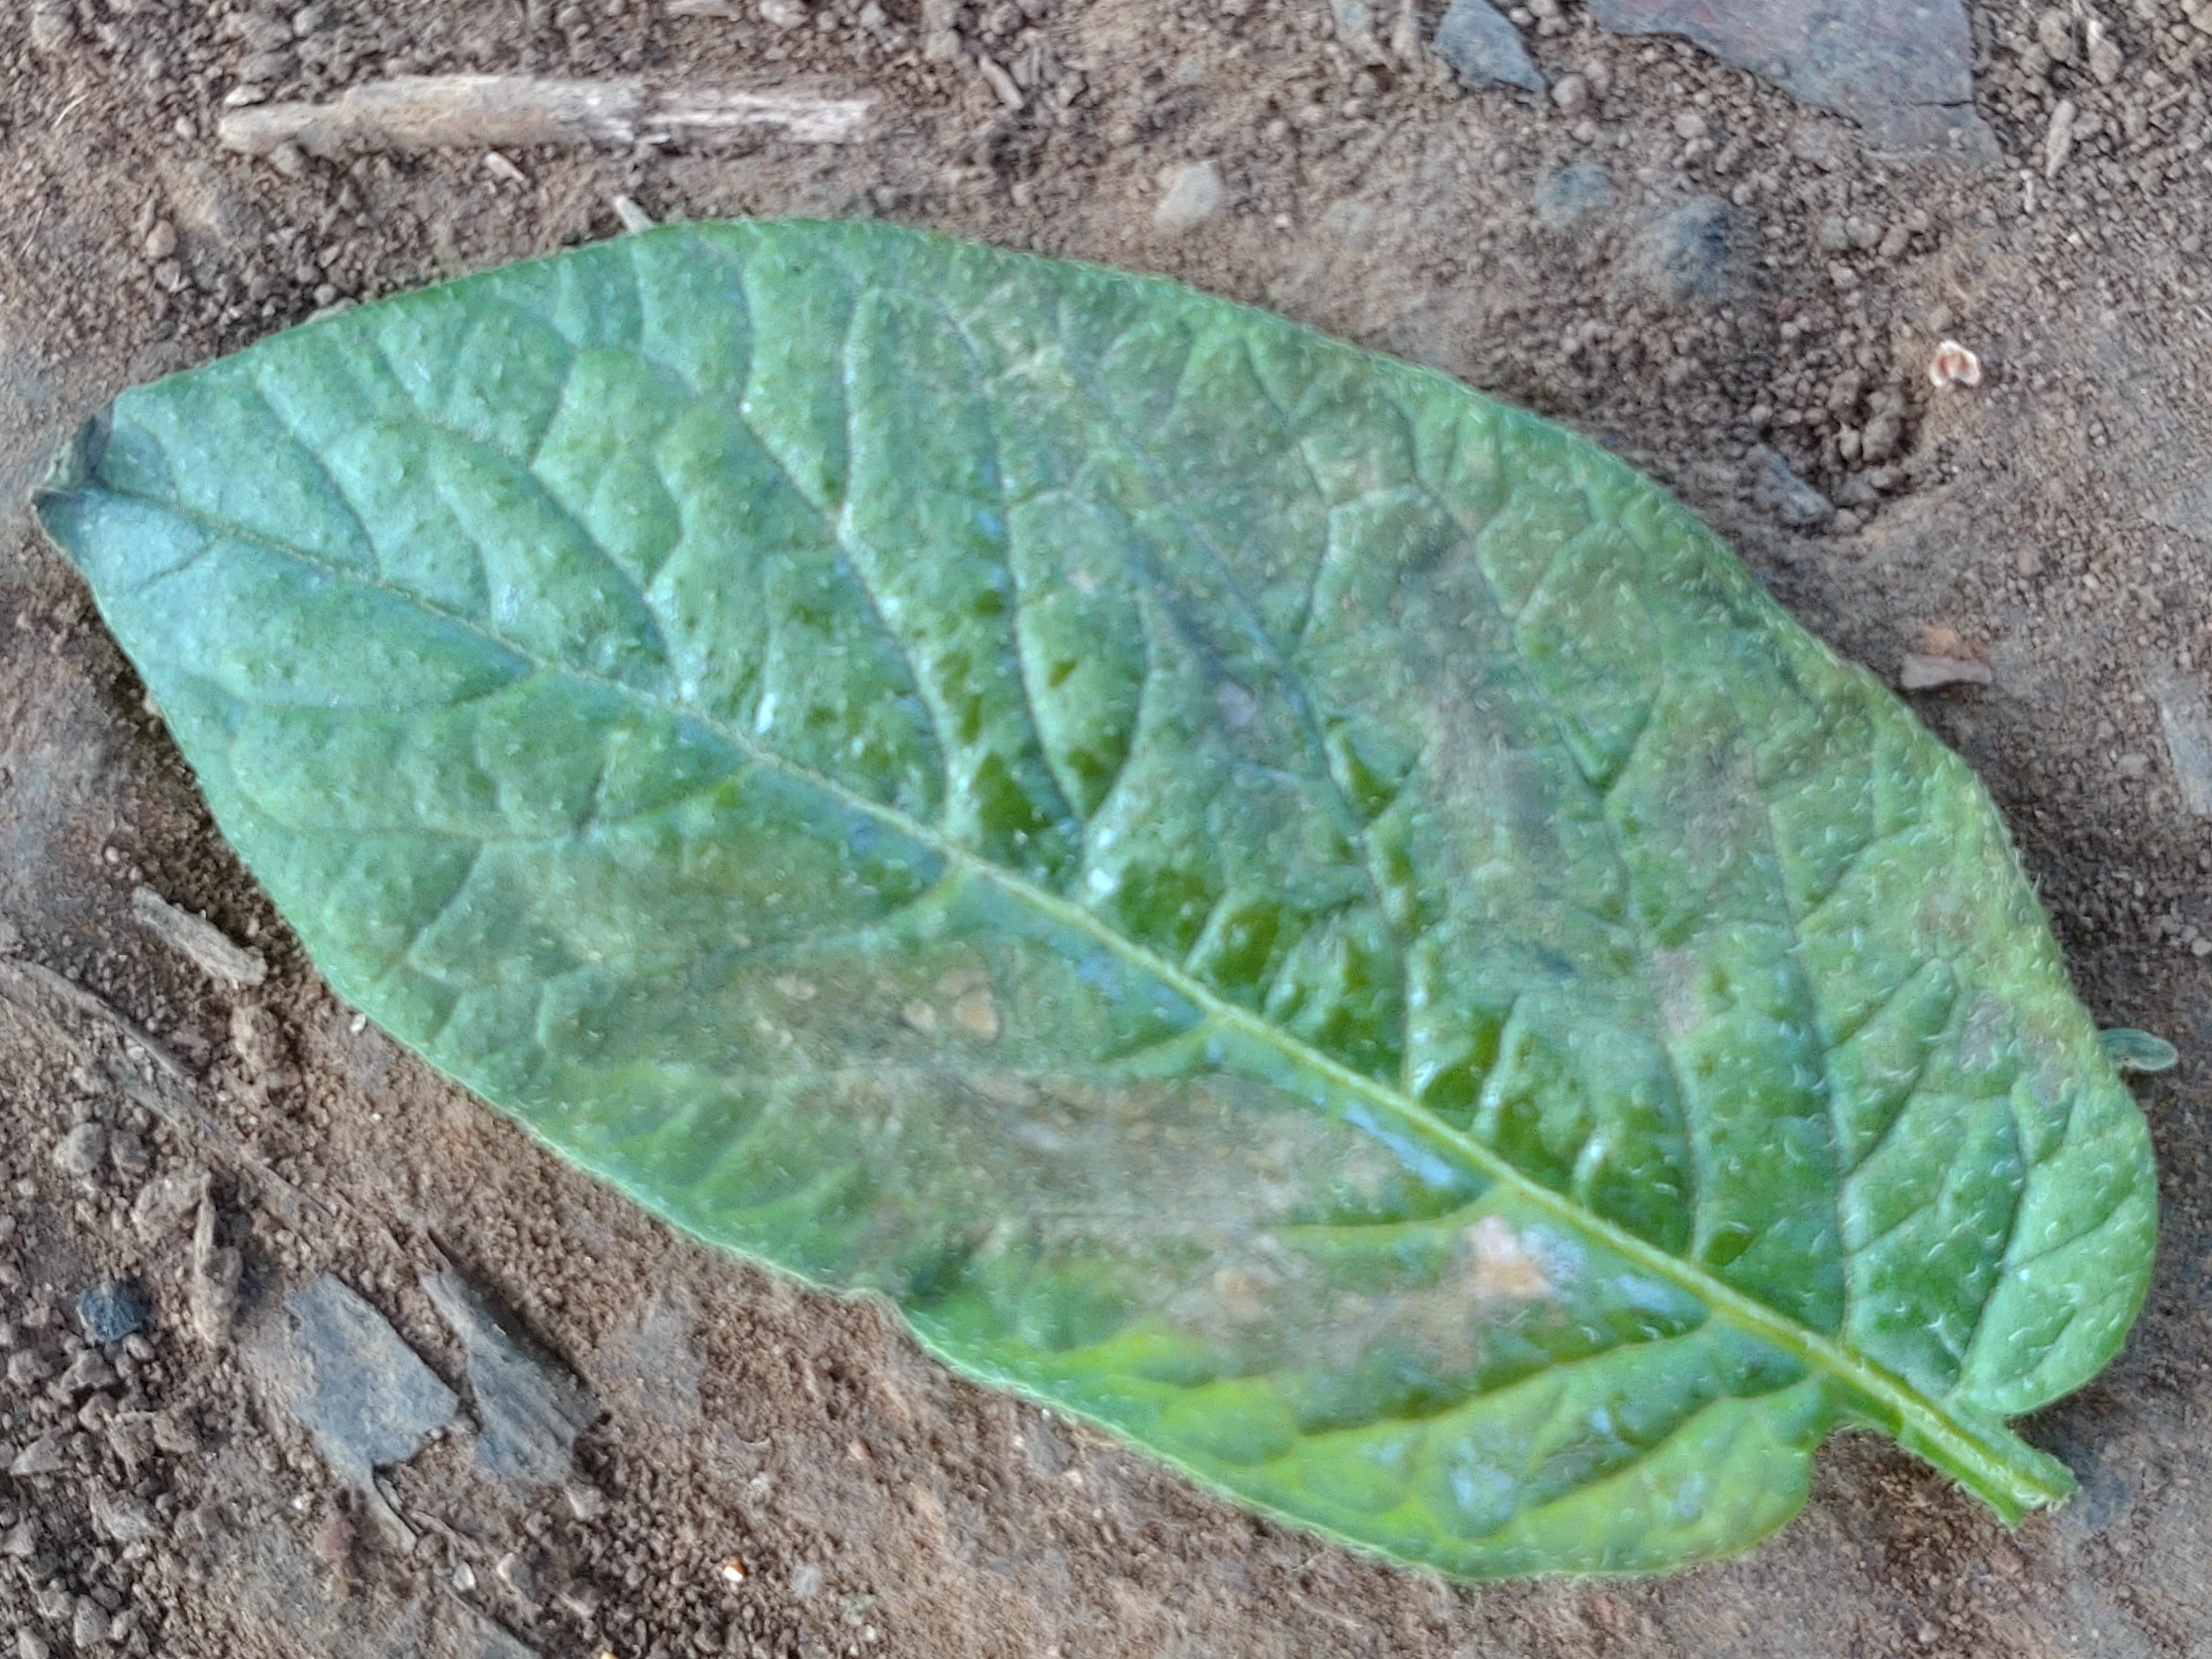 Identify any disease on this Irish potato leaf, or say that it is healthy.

early blight
